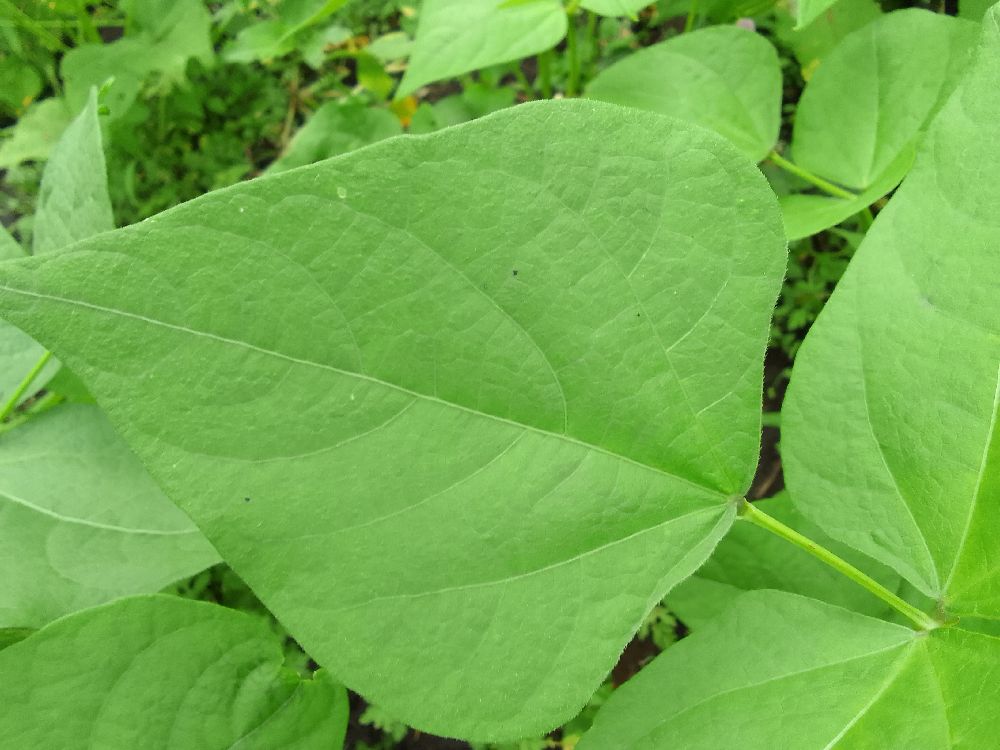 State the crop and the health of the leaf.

common bean, healthy
